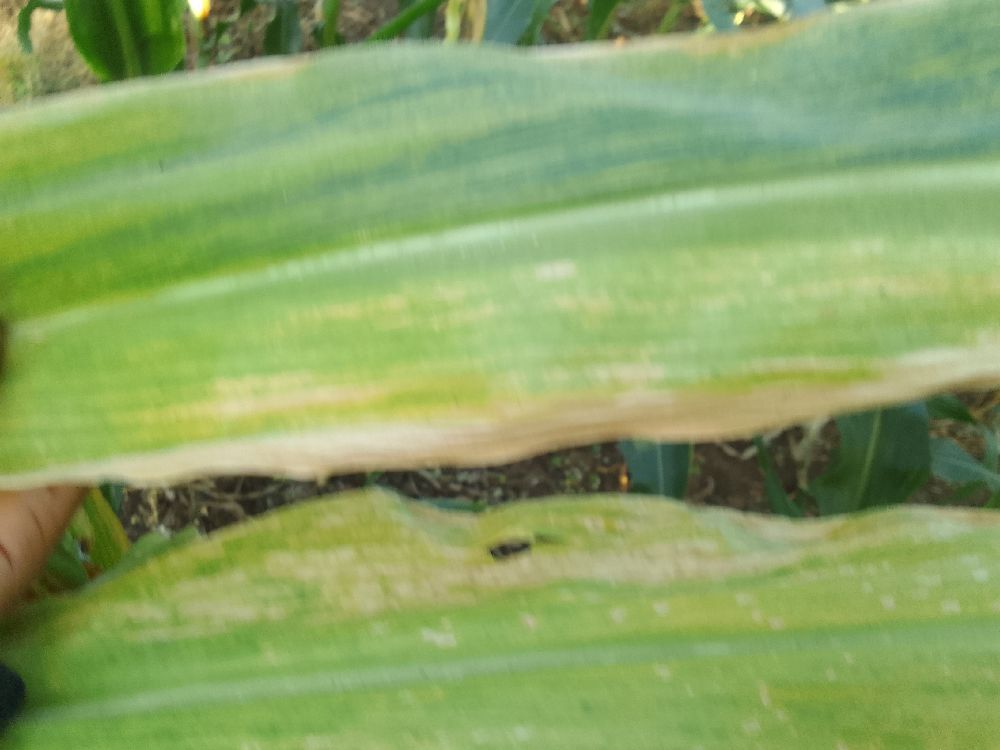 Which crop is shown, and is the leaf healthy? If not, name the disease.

maize, maize lethal necrosis
